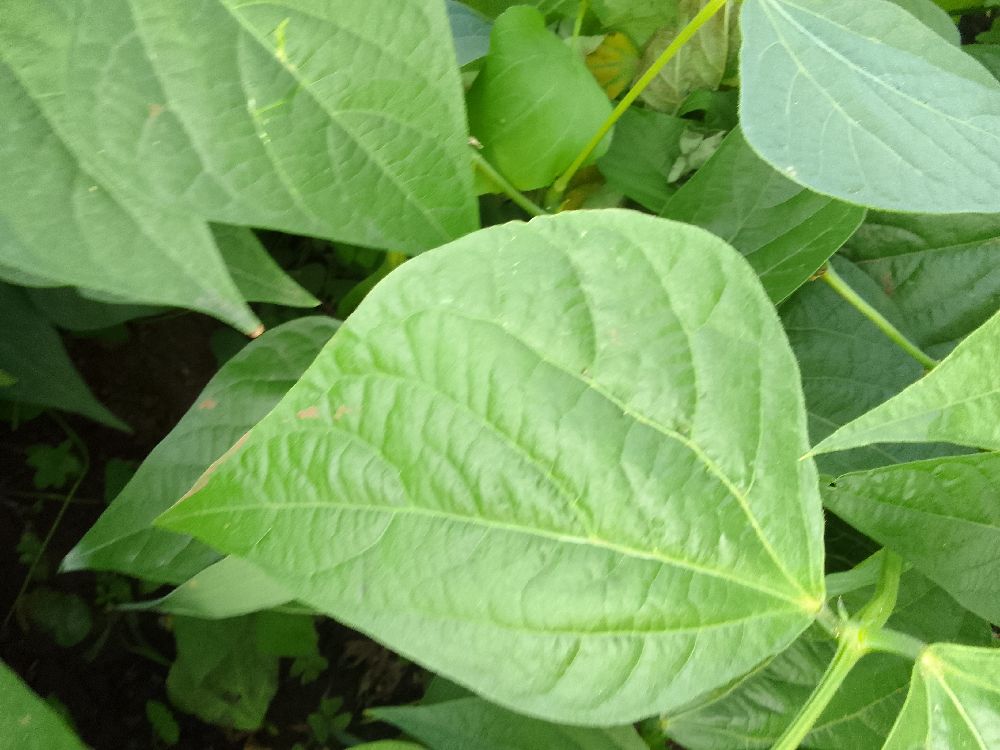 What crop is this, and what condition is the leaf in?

common bean, healthy
